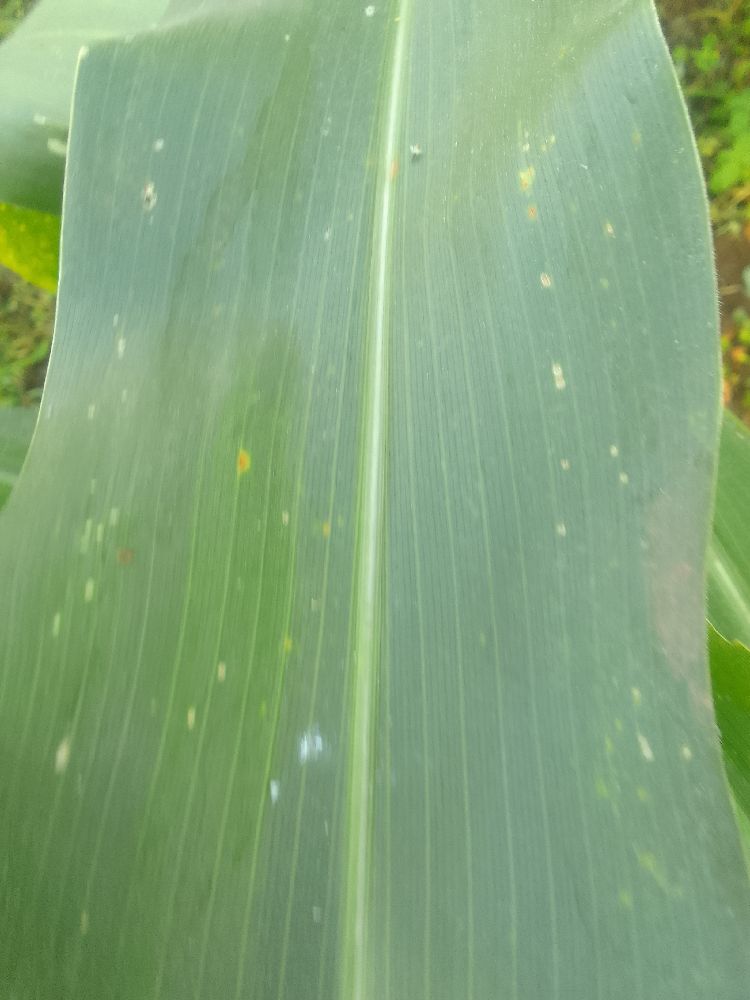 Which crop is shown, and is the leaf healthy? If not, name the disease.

maize, healthy
